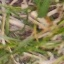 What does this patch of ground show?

grass
